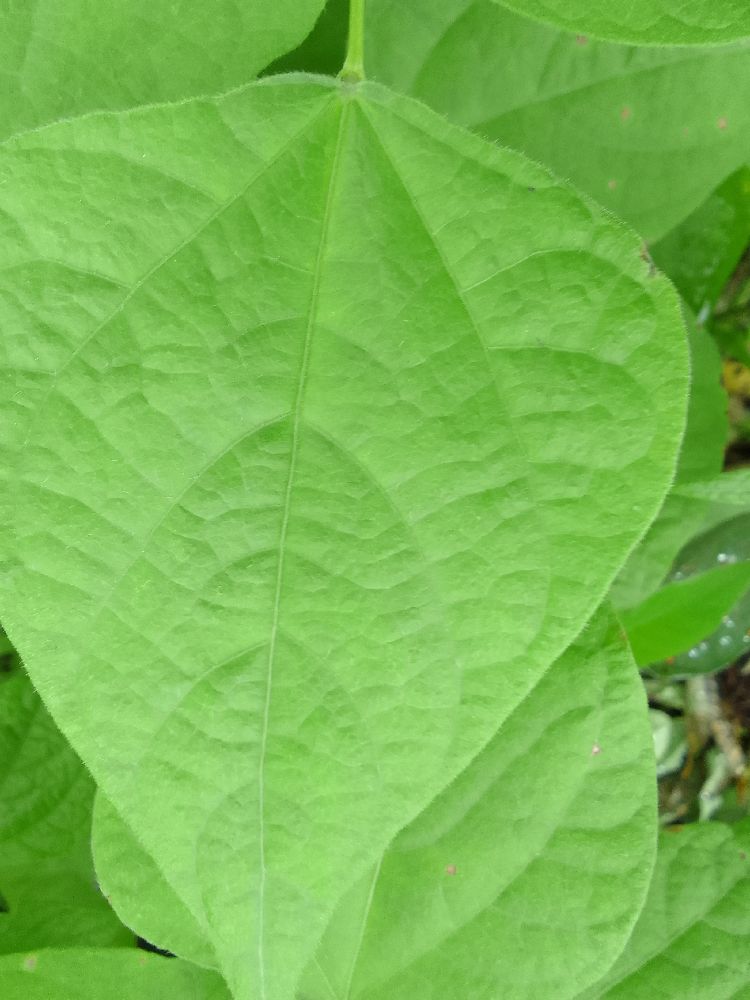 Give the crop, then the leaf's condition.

common bean, healthy
